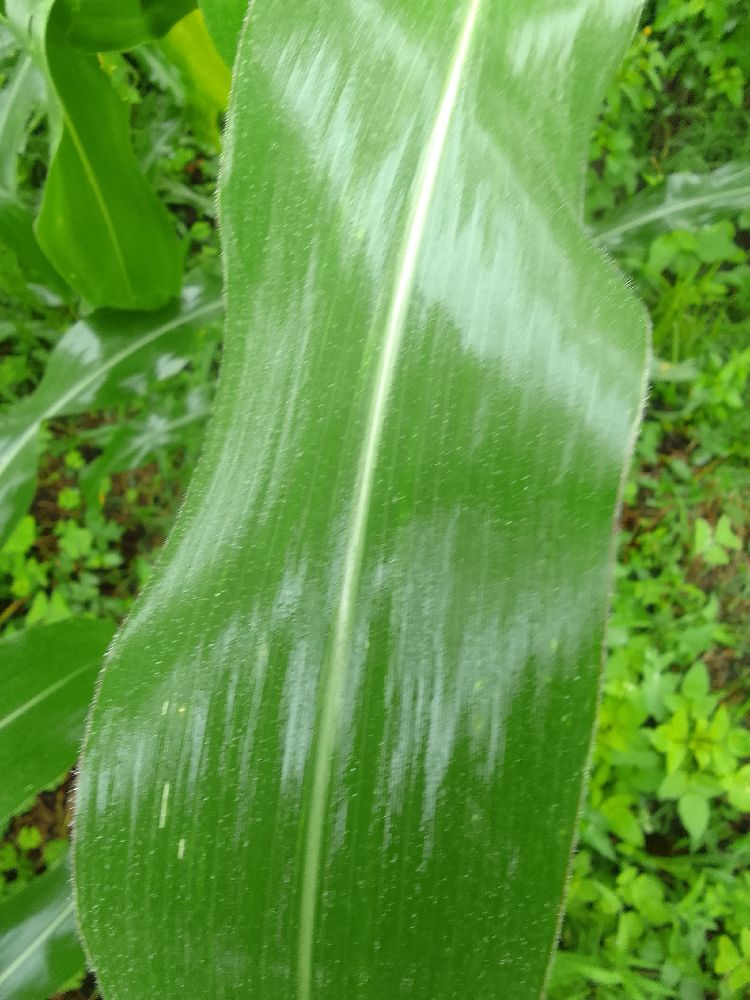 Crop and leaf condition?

maize, healthy
